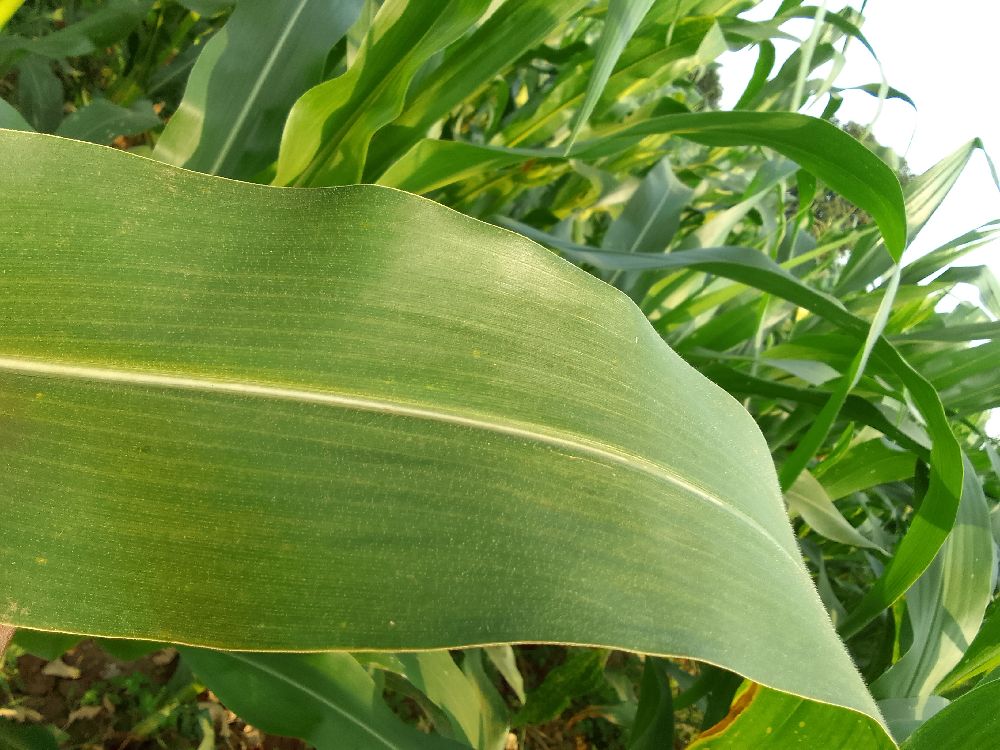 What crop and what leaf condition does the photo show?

maize, healthy
